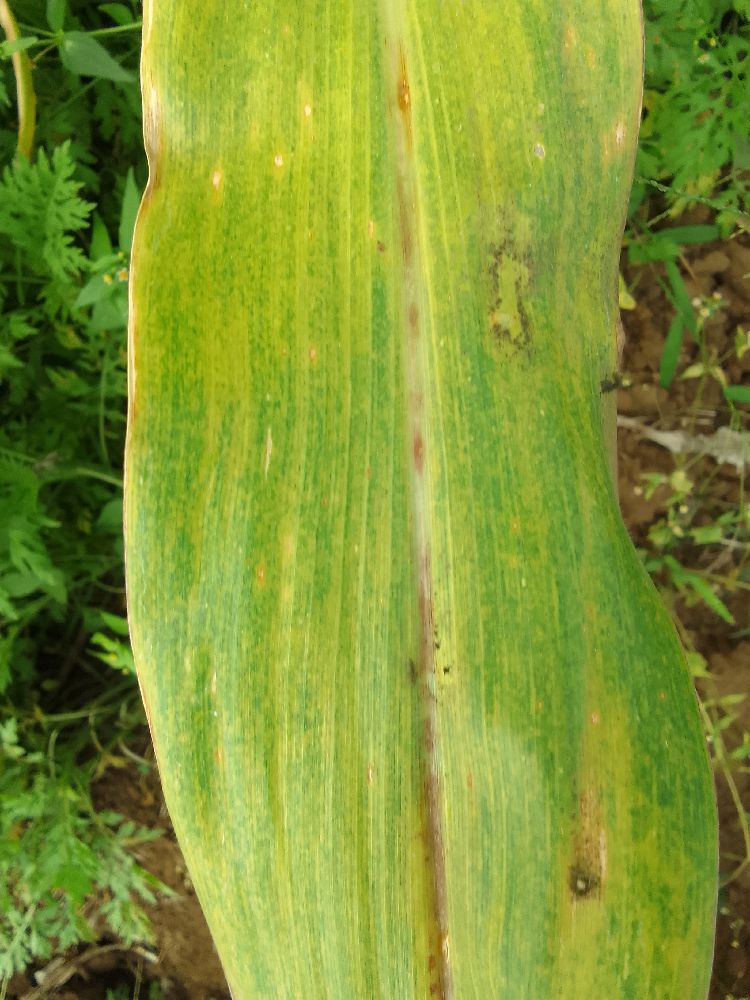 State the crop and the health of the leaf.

maize, maize lethal necrosis
